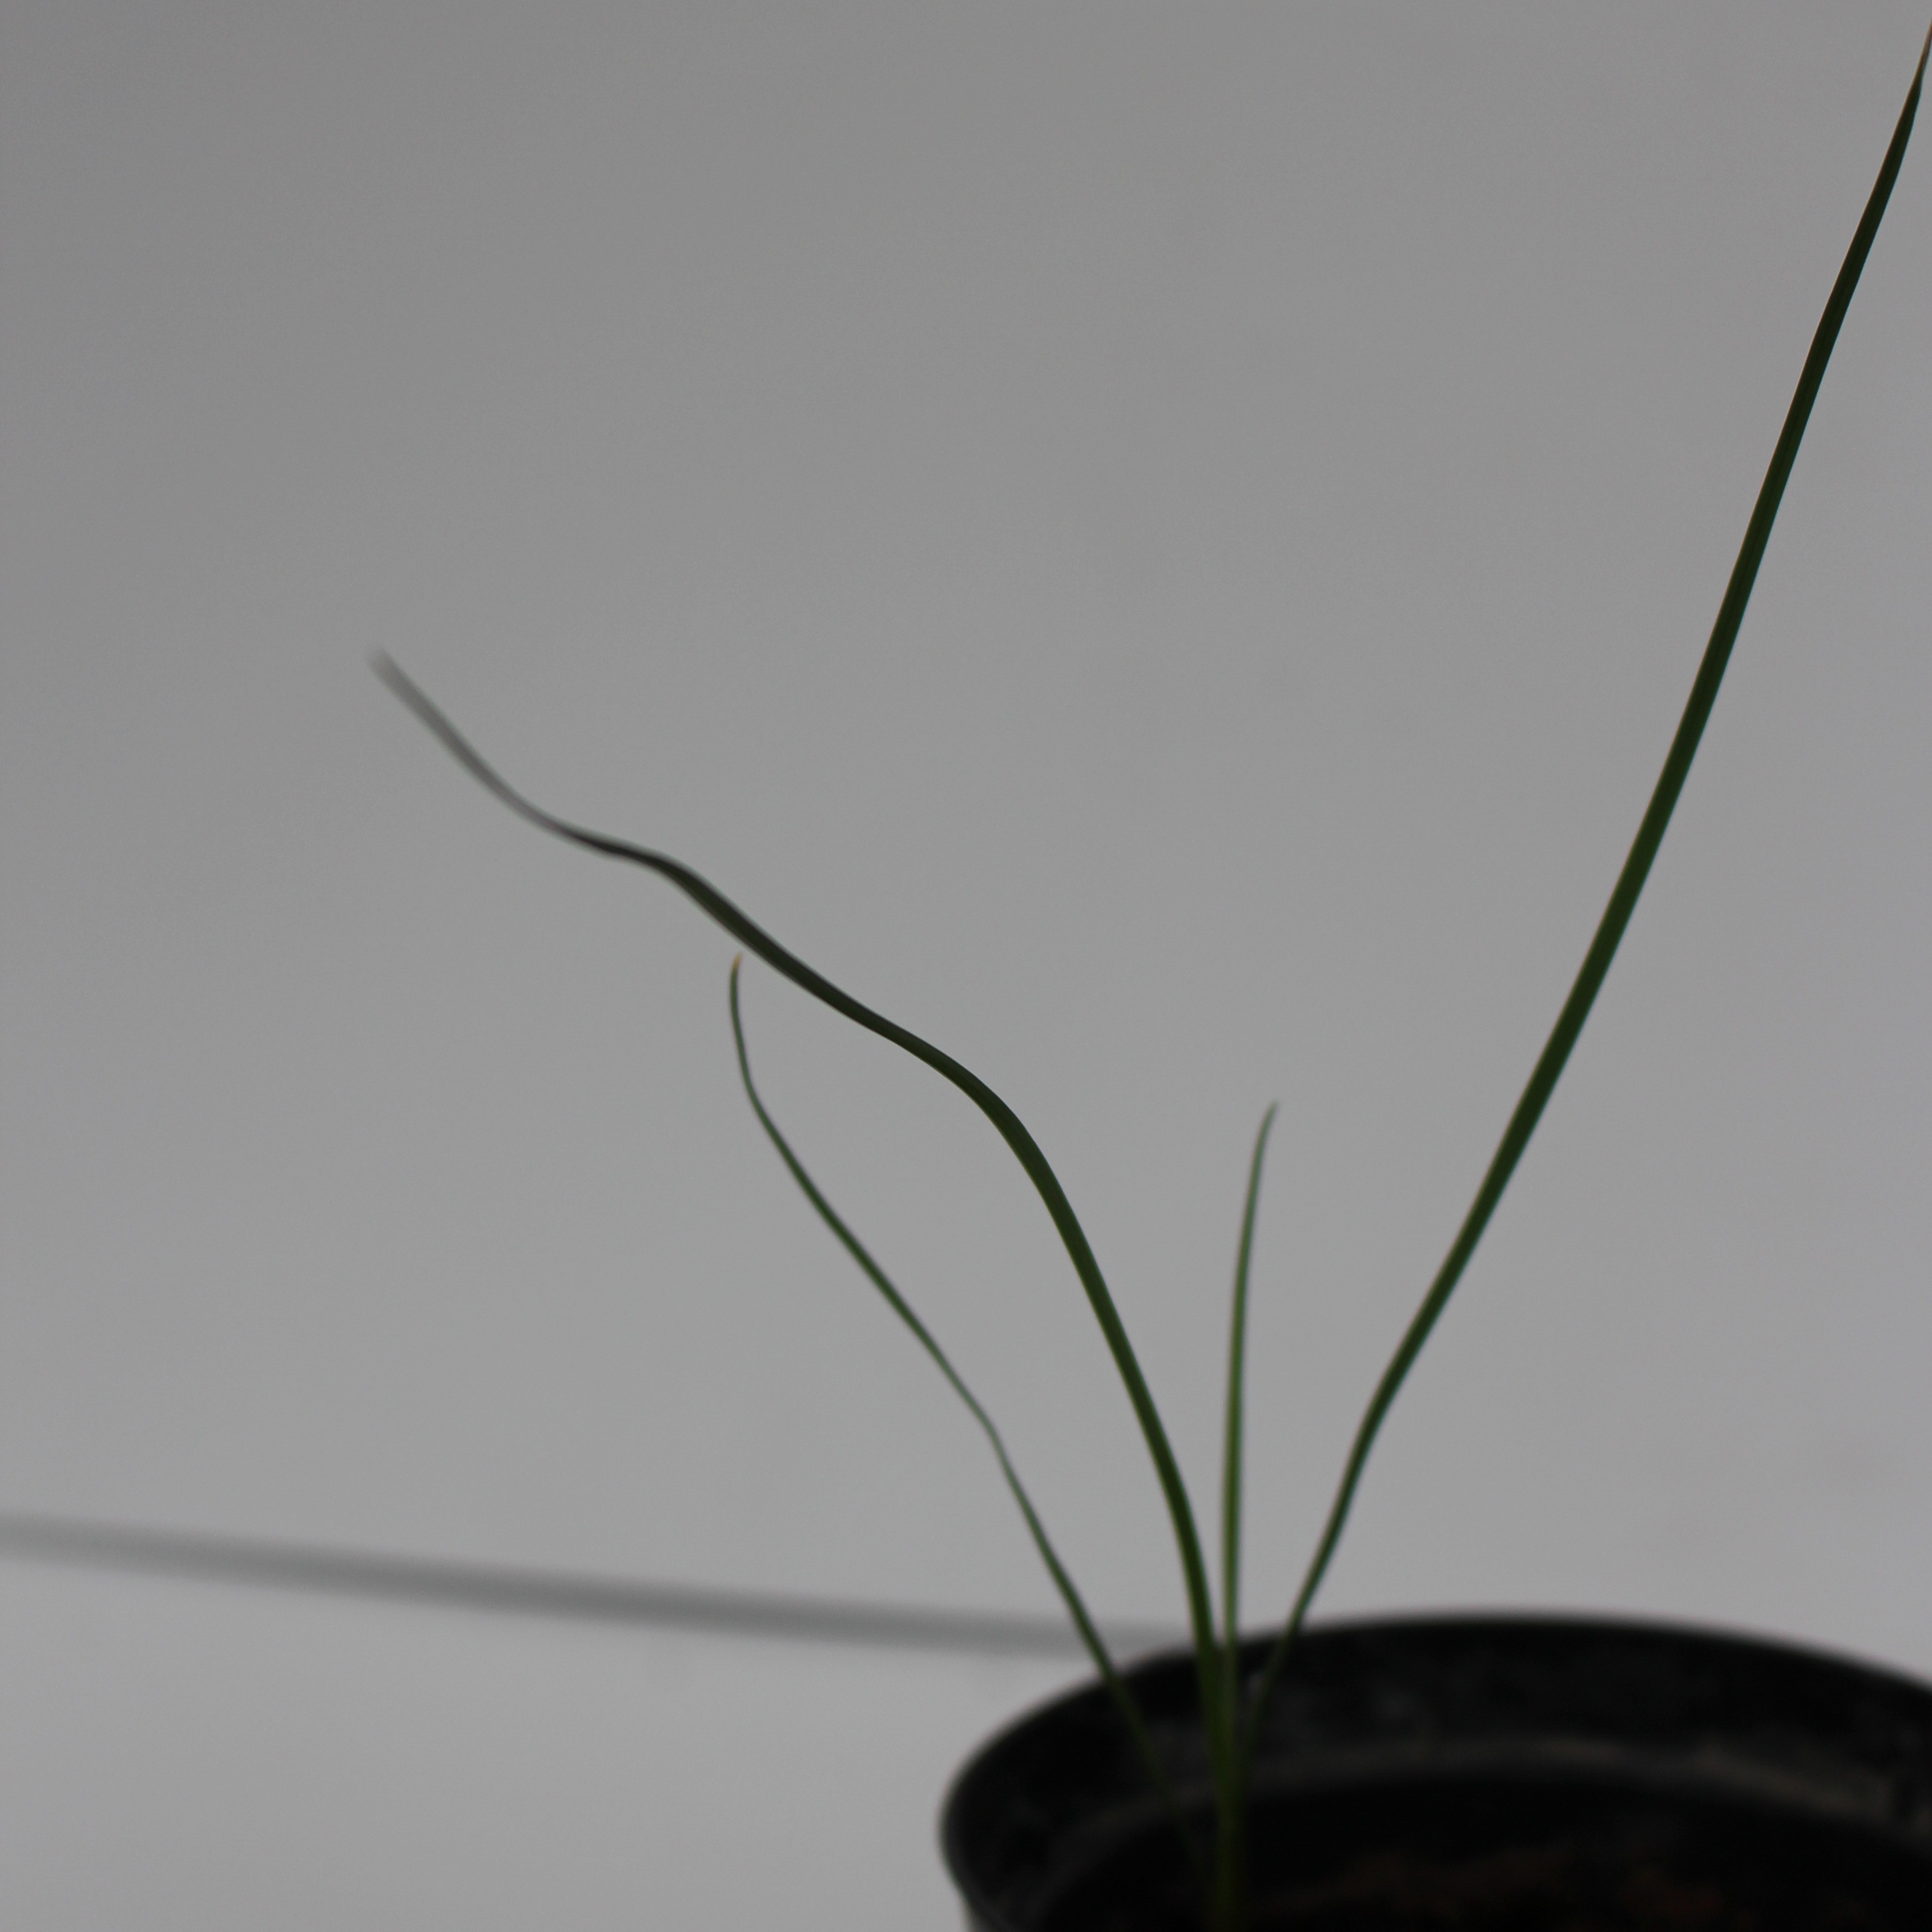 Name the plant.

Lolium multiflorum
